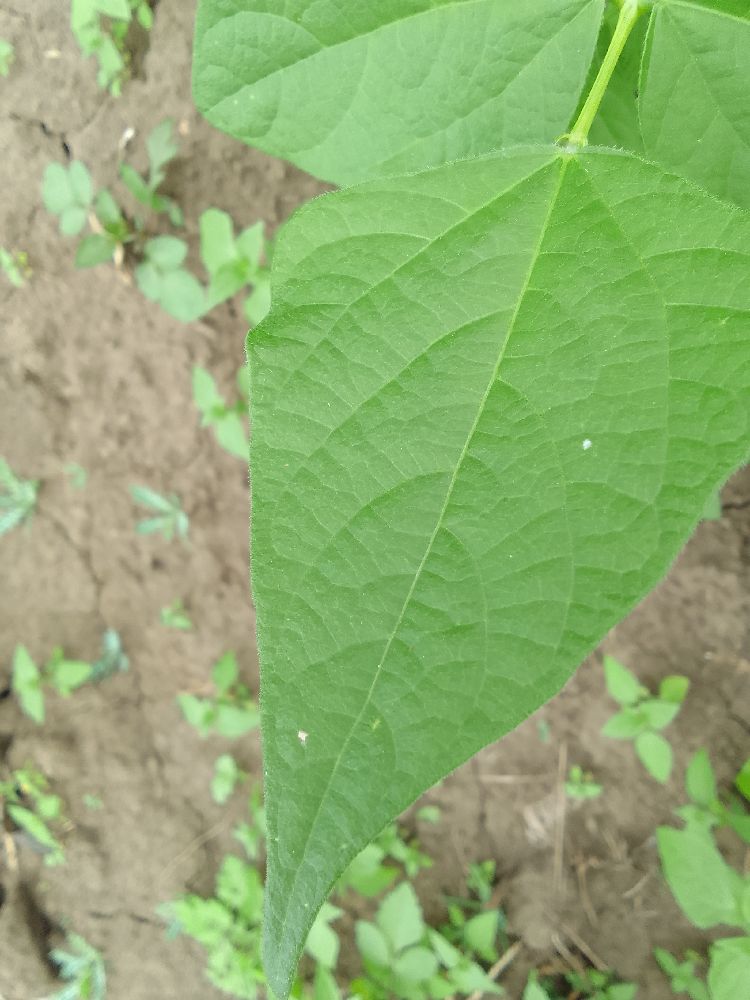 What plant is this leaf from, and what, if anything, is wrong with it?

common bean, healthy
